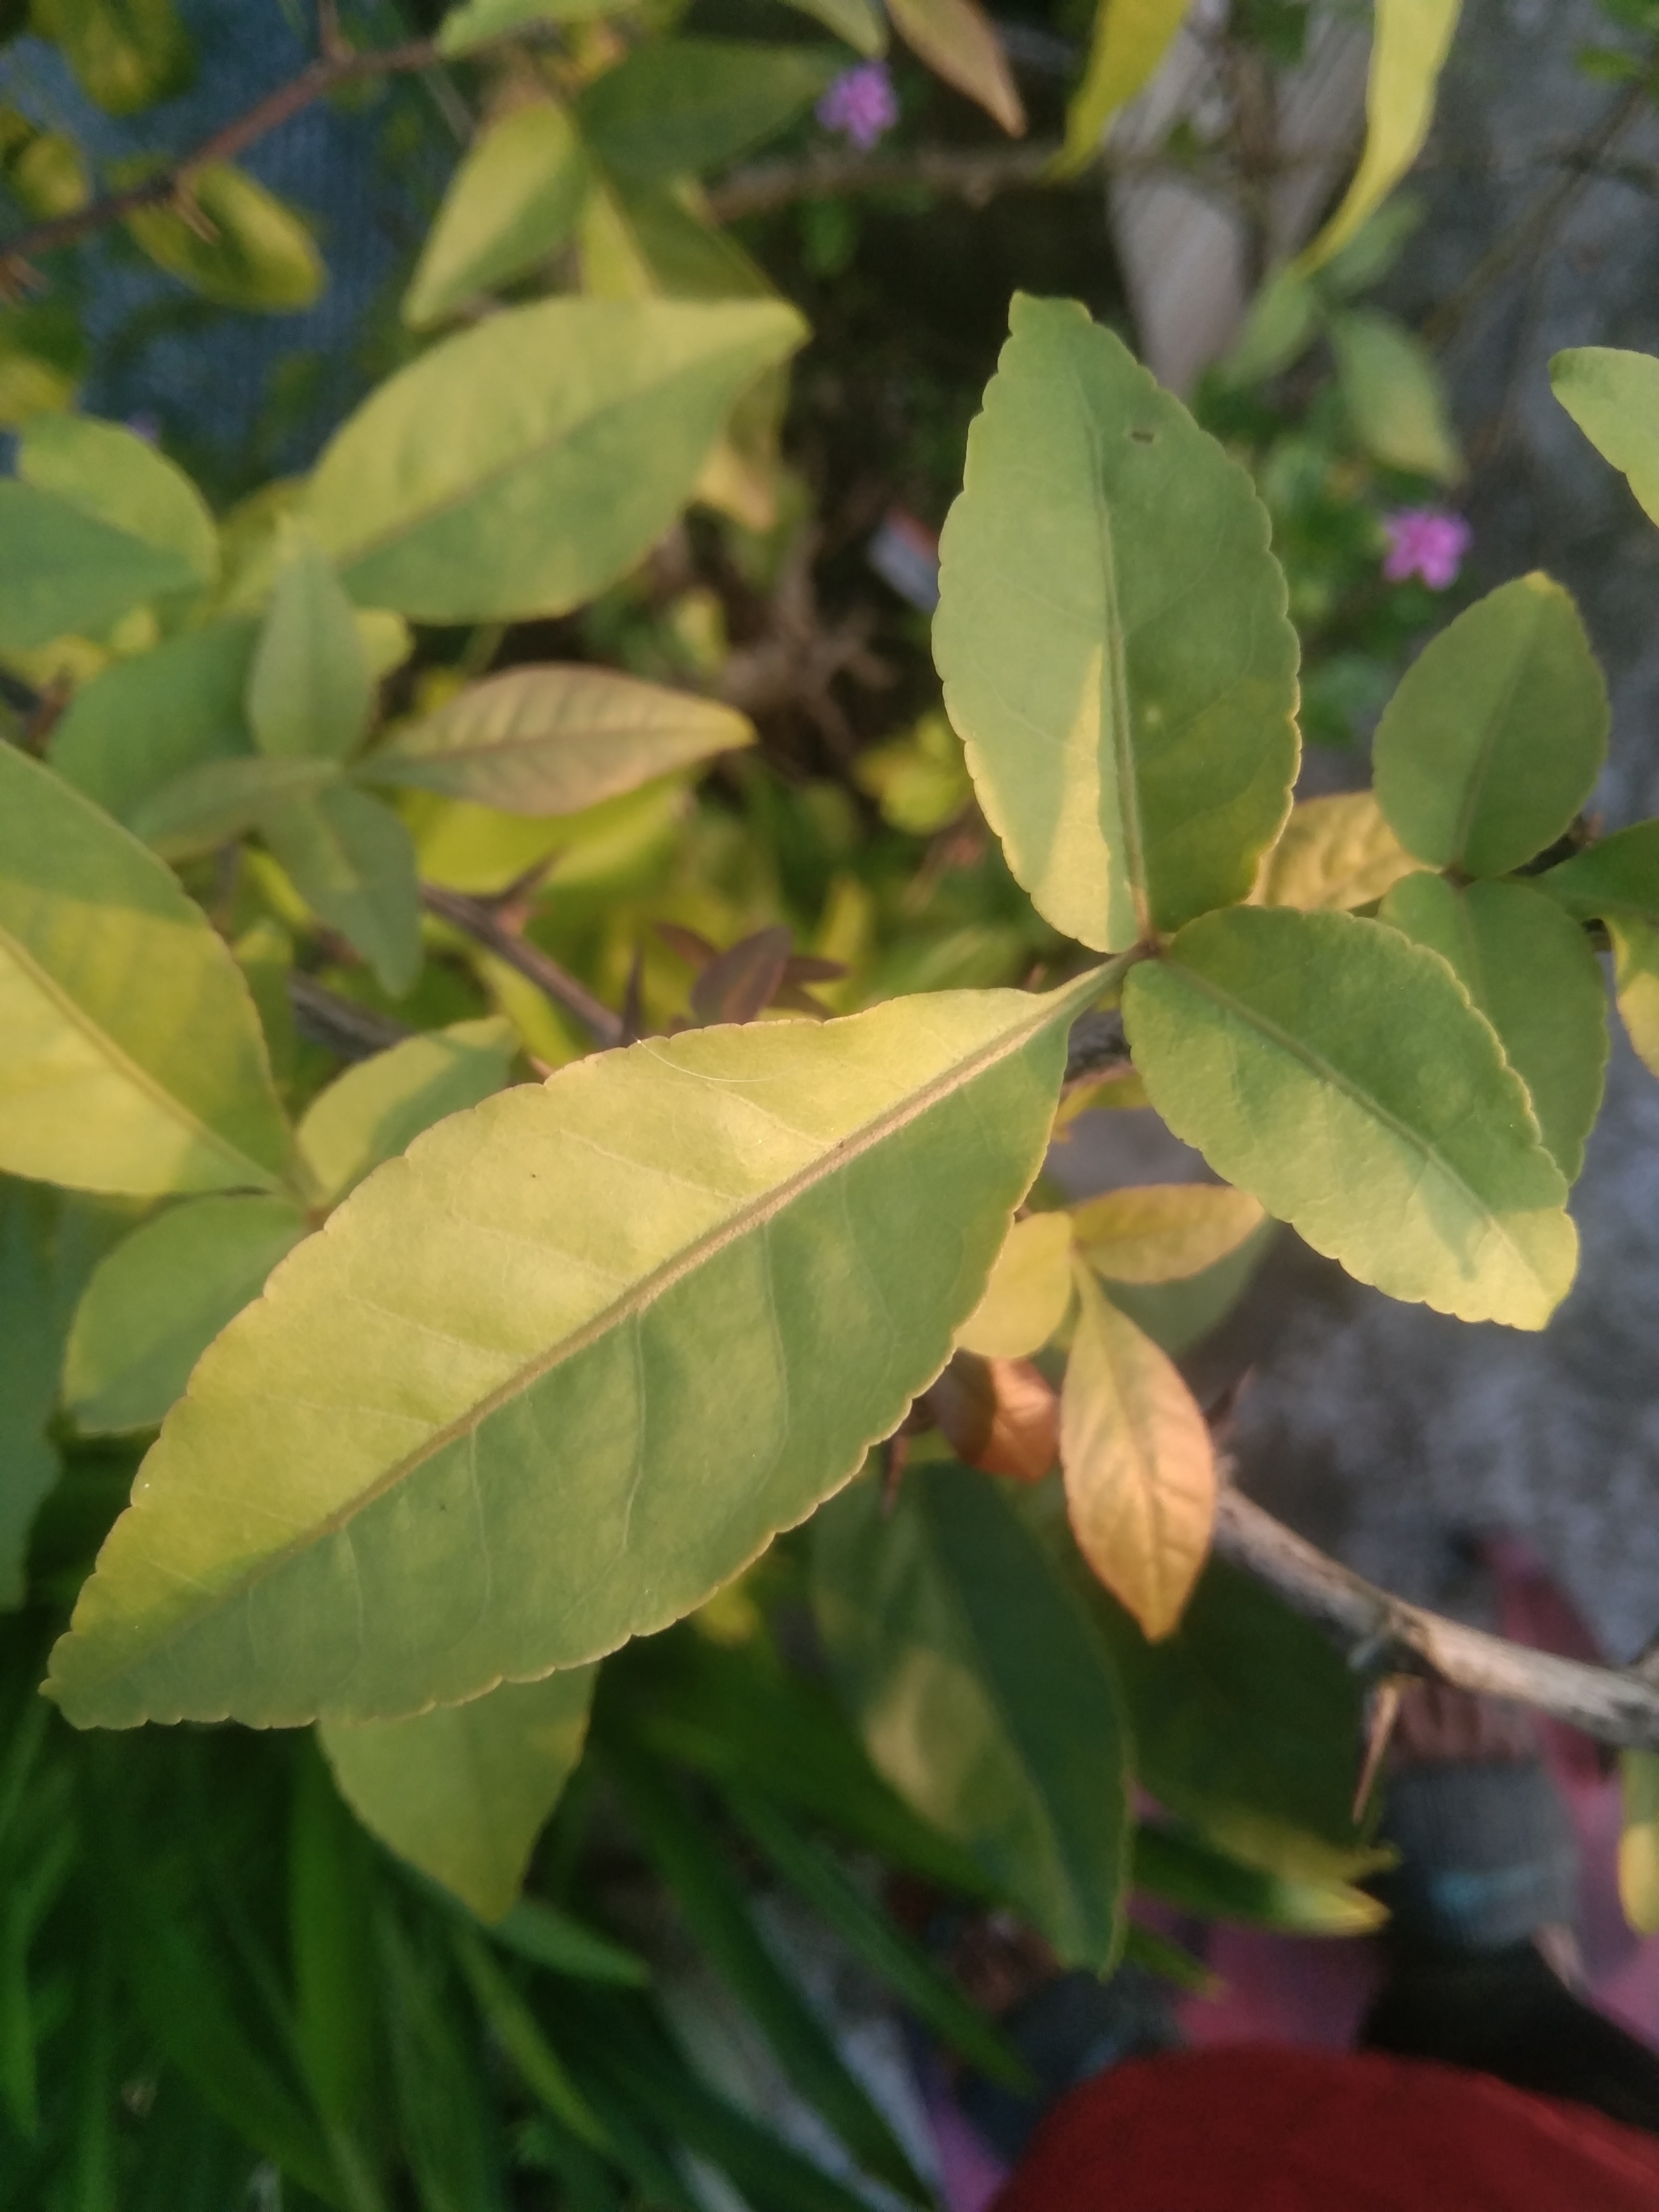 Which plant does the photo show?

wood apple
